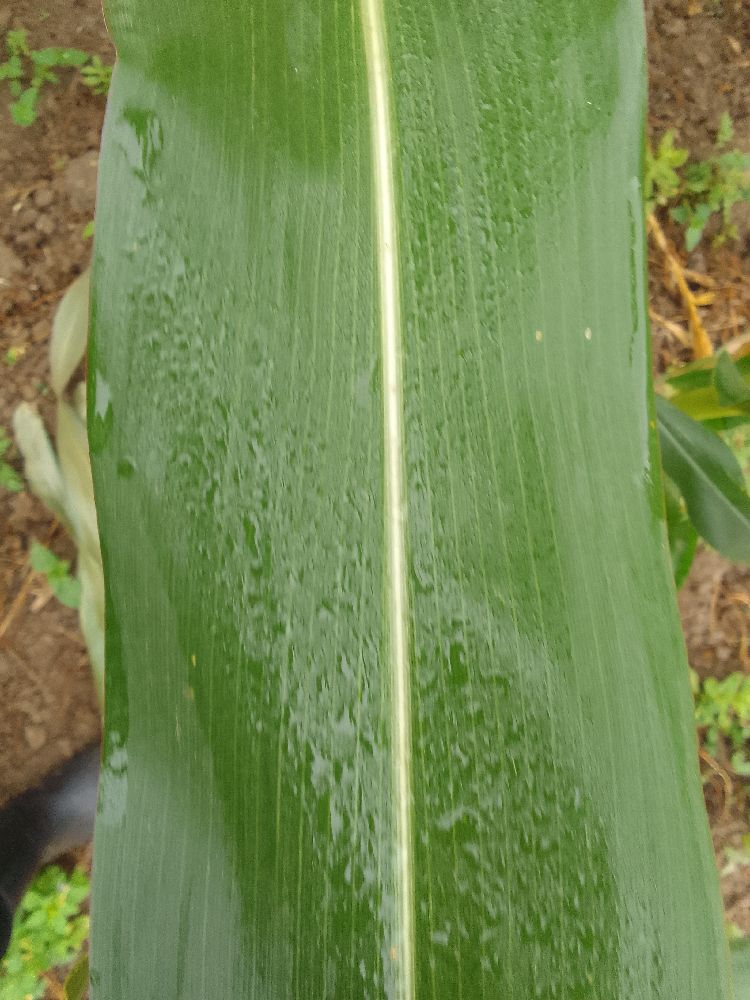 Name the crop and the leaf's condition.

maize, healthy
